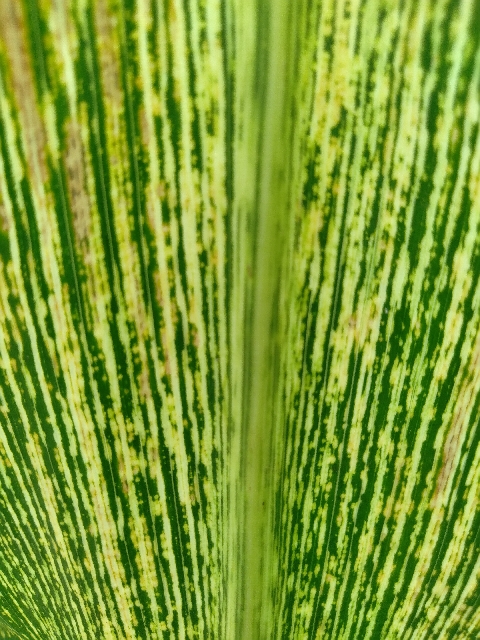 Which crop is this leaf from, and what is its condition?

maize, maize streak virus
